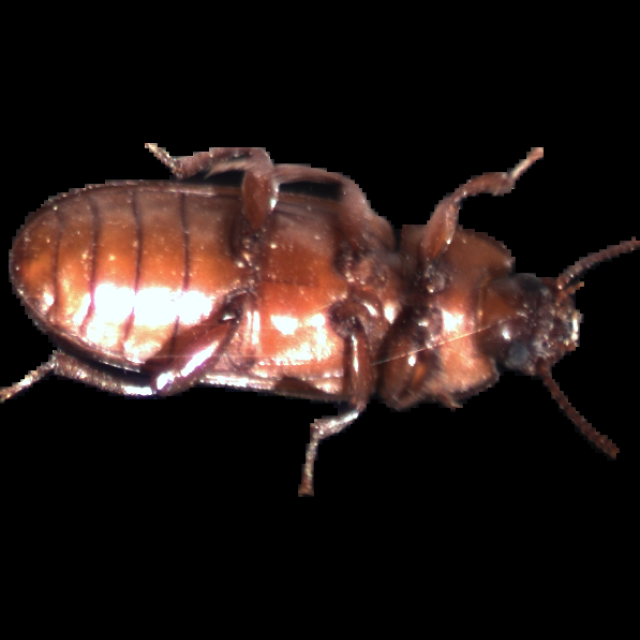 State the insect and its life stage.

mealworm beetle
